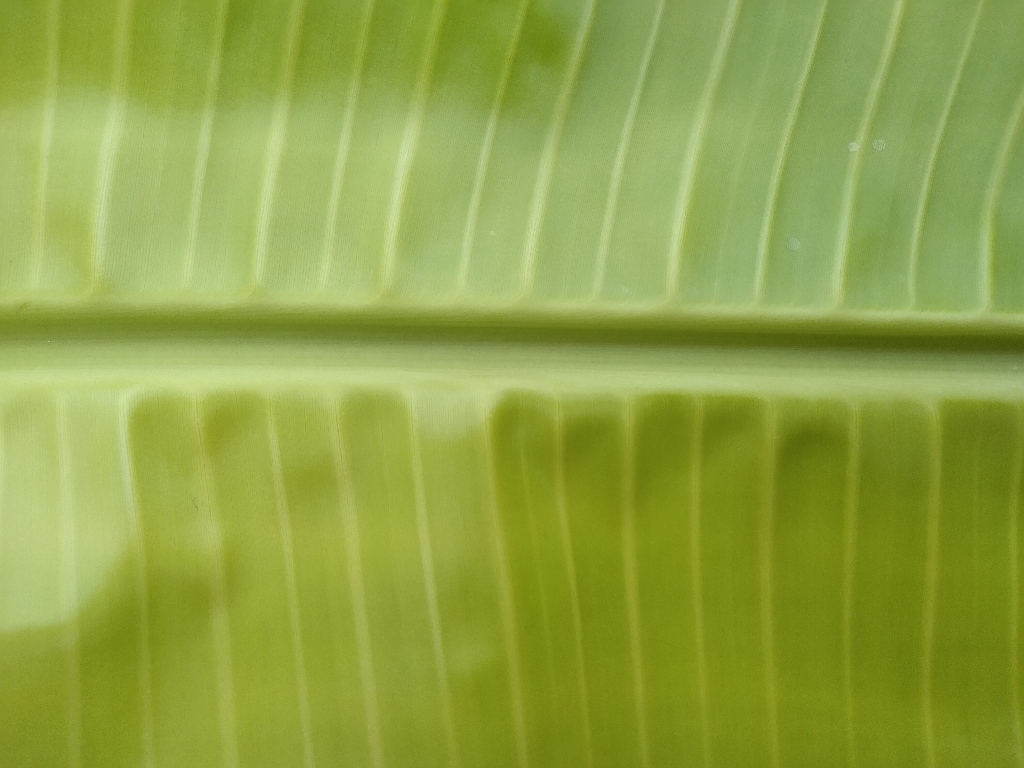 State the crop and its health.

banana, healthy
